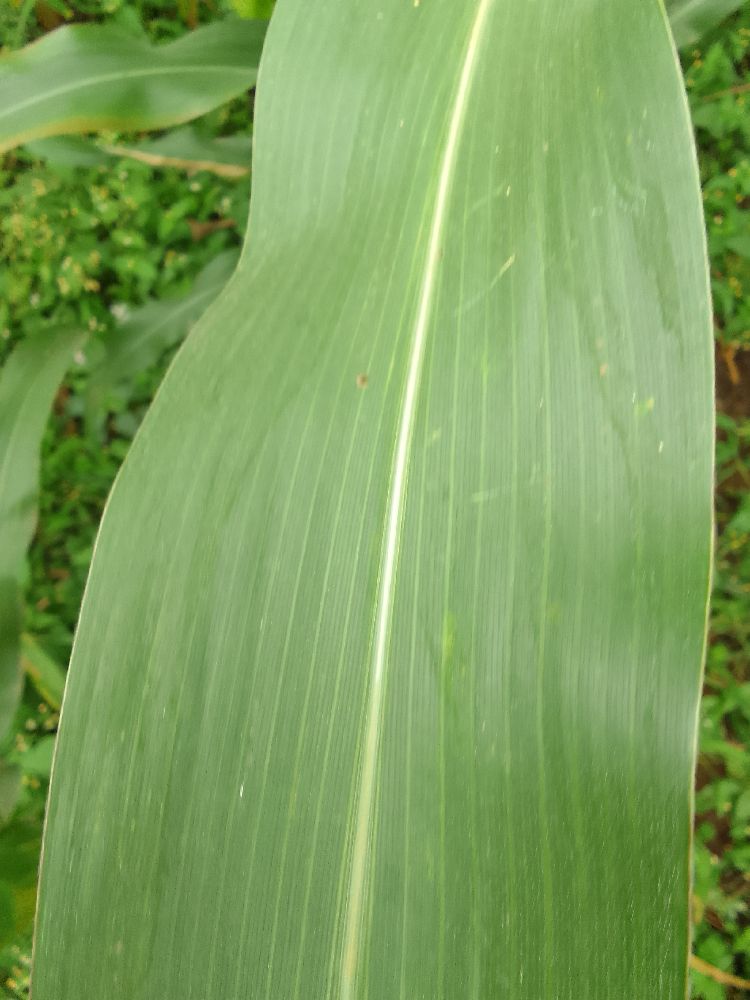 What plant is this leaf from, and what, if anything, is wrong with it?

maize, healthy
